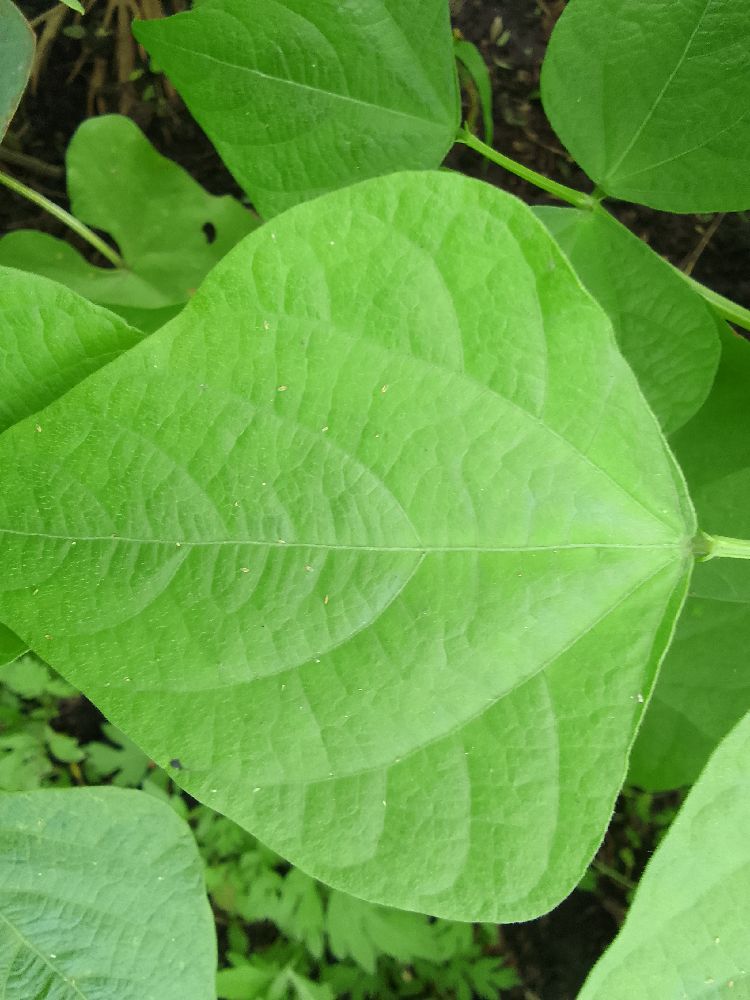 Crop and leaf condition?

common bean, healthy
